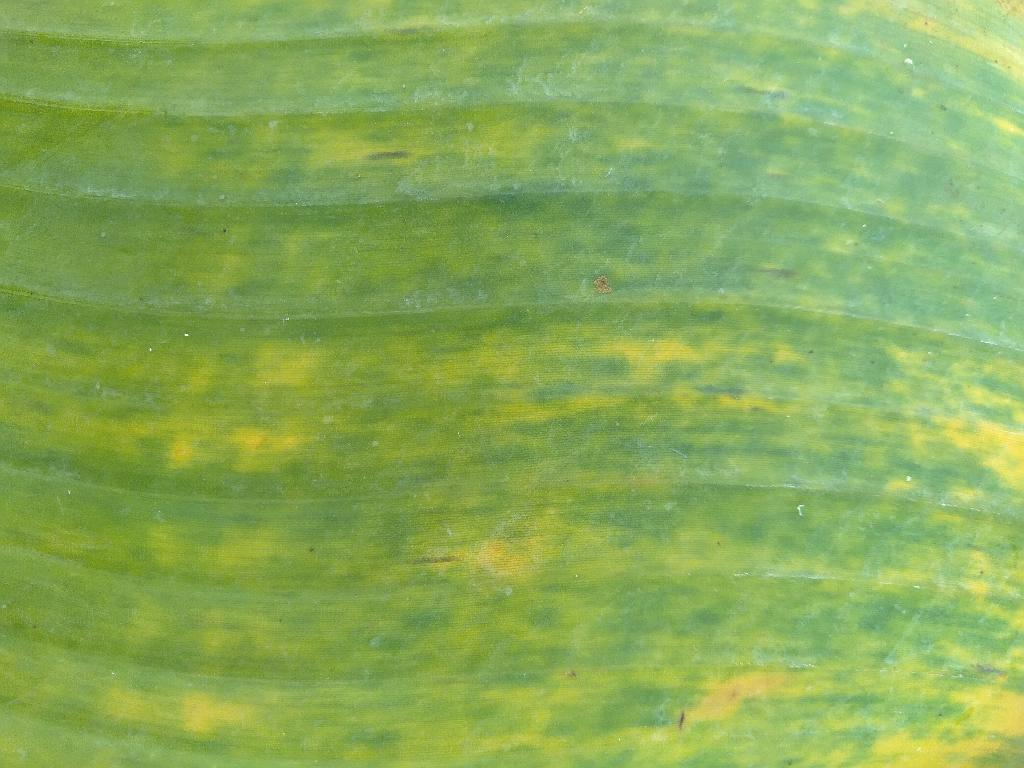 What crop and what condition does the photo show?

banana, fusarium wilt race 1
